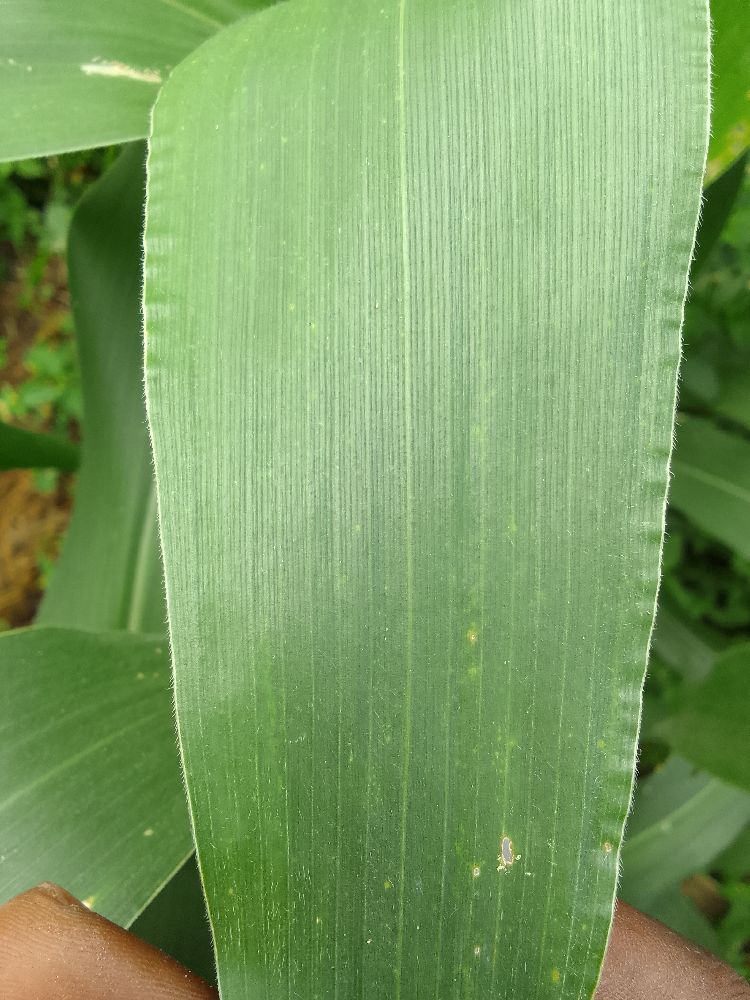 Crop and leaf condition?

maize, healthy
